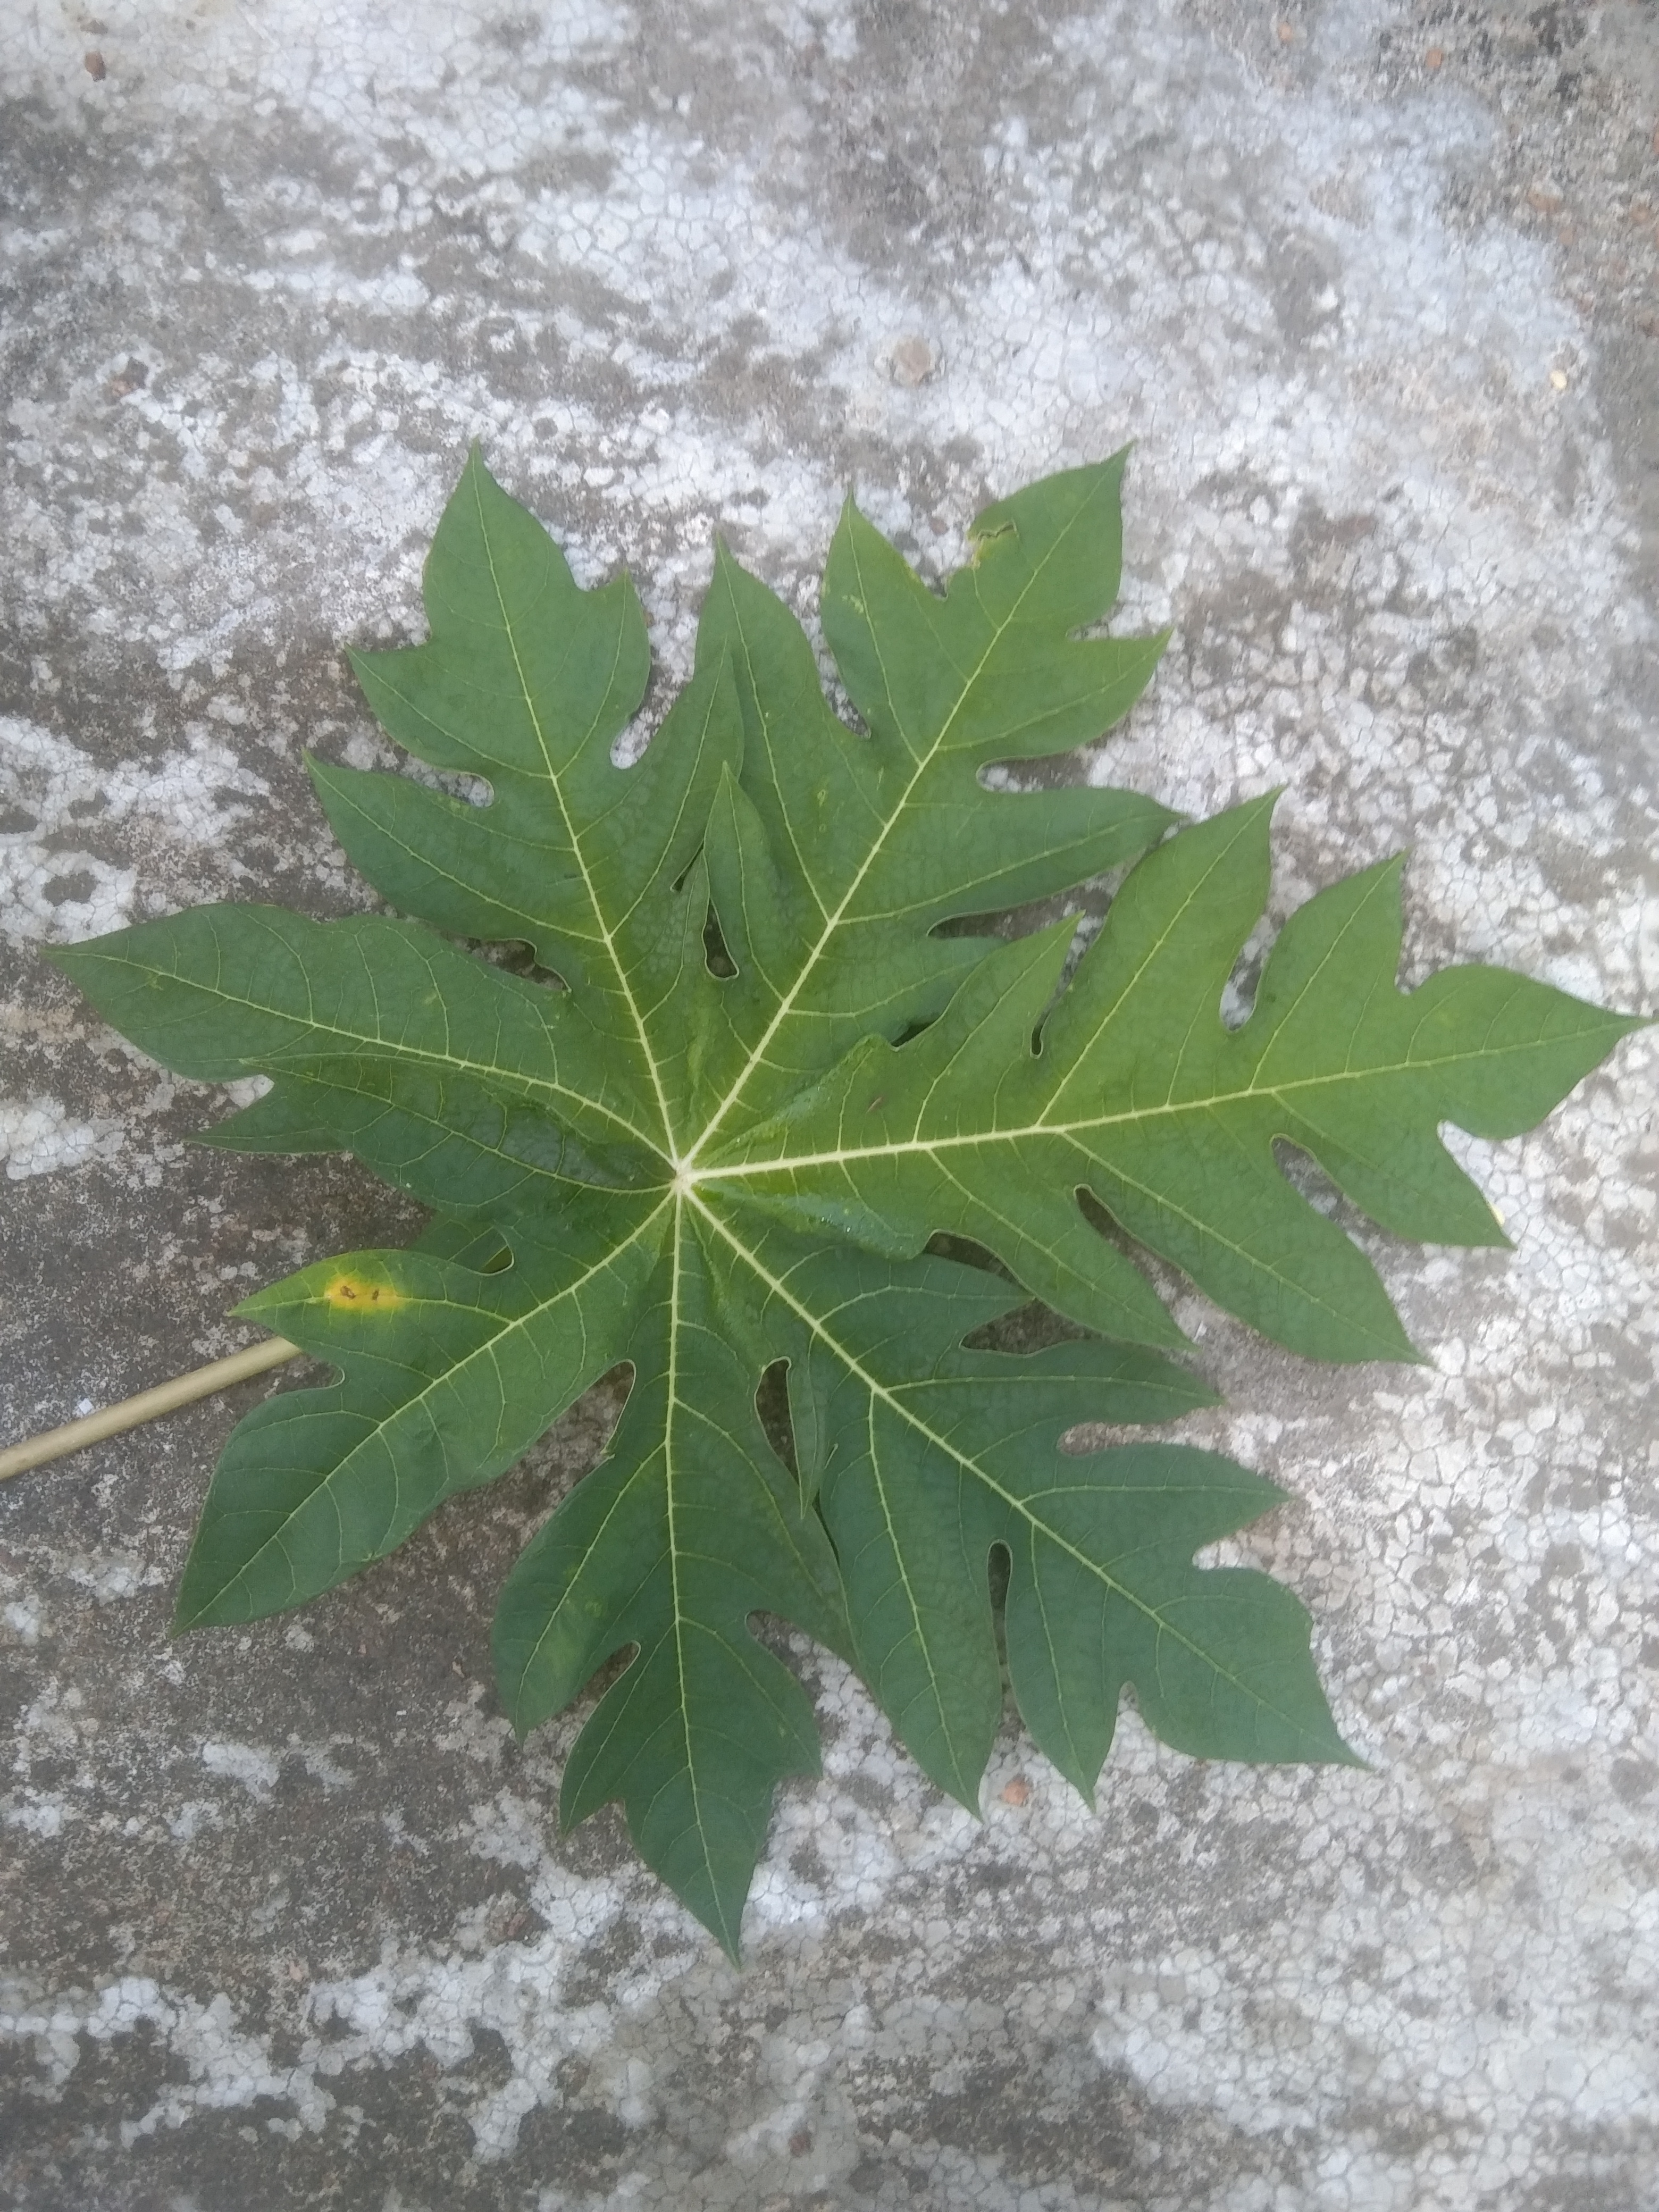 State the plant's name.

papaya
